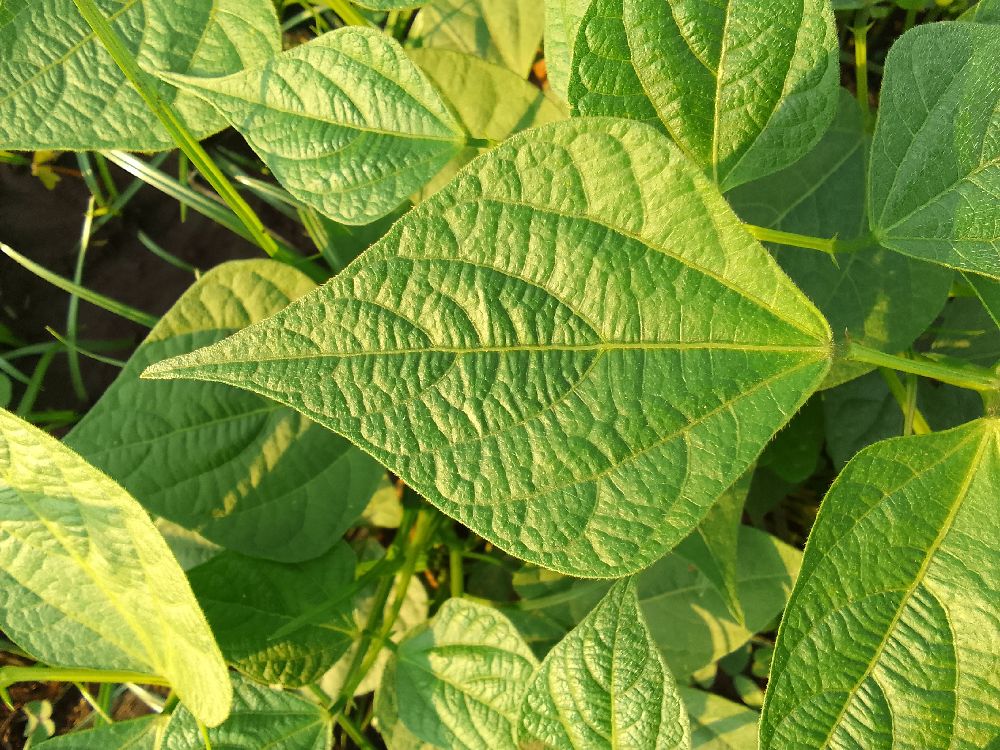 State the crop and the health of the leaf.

common bean, healthy
